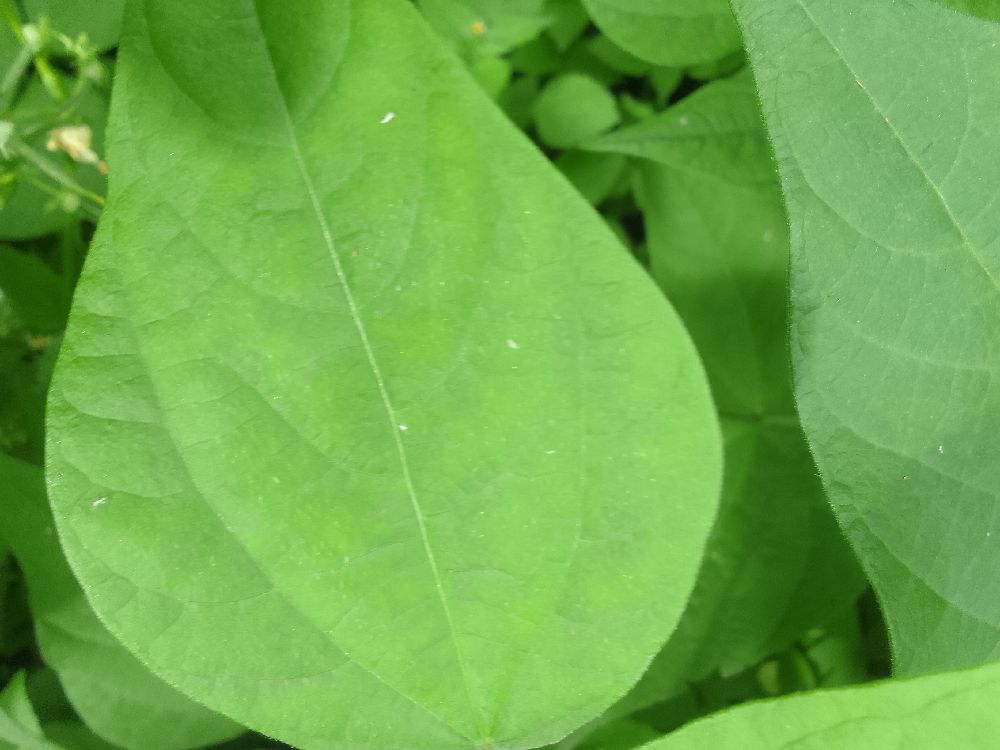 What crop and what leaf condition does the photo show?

common bean, healthy
